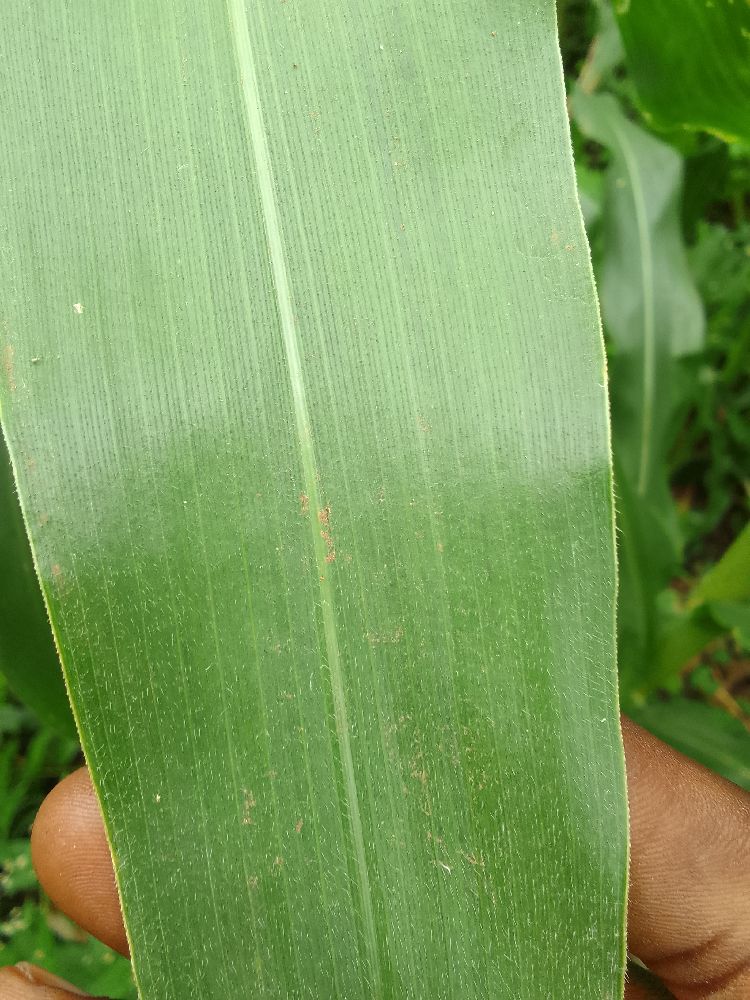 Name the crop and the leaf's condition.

maize, healthy
